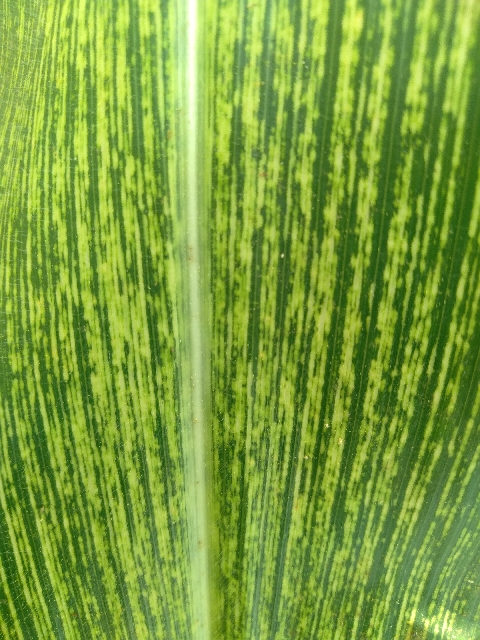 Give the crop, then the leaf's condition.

maize, maize streak virus
